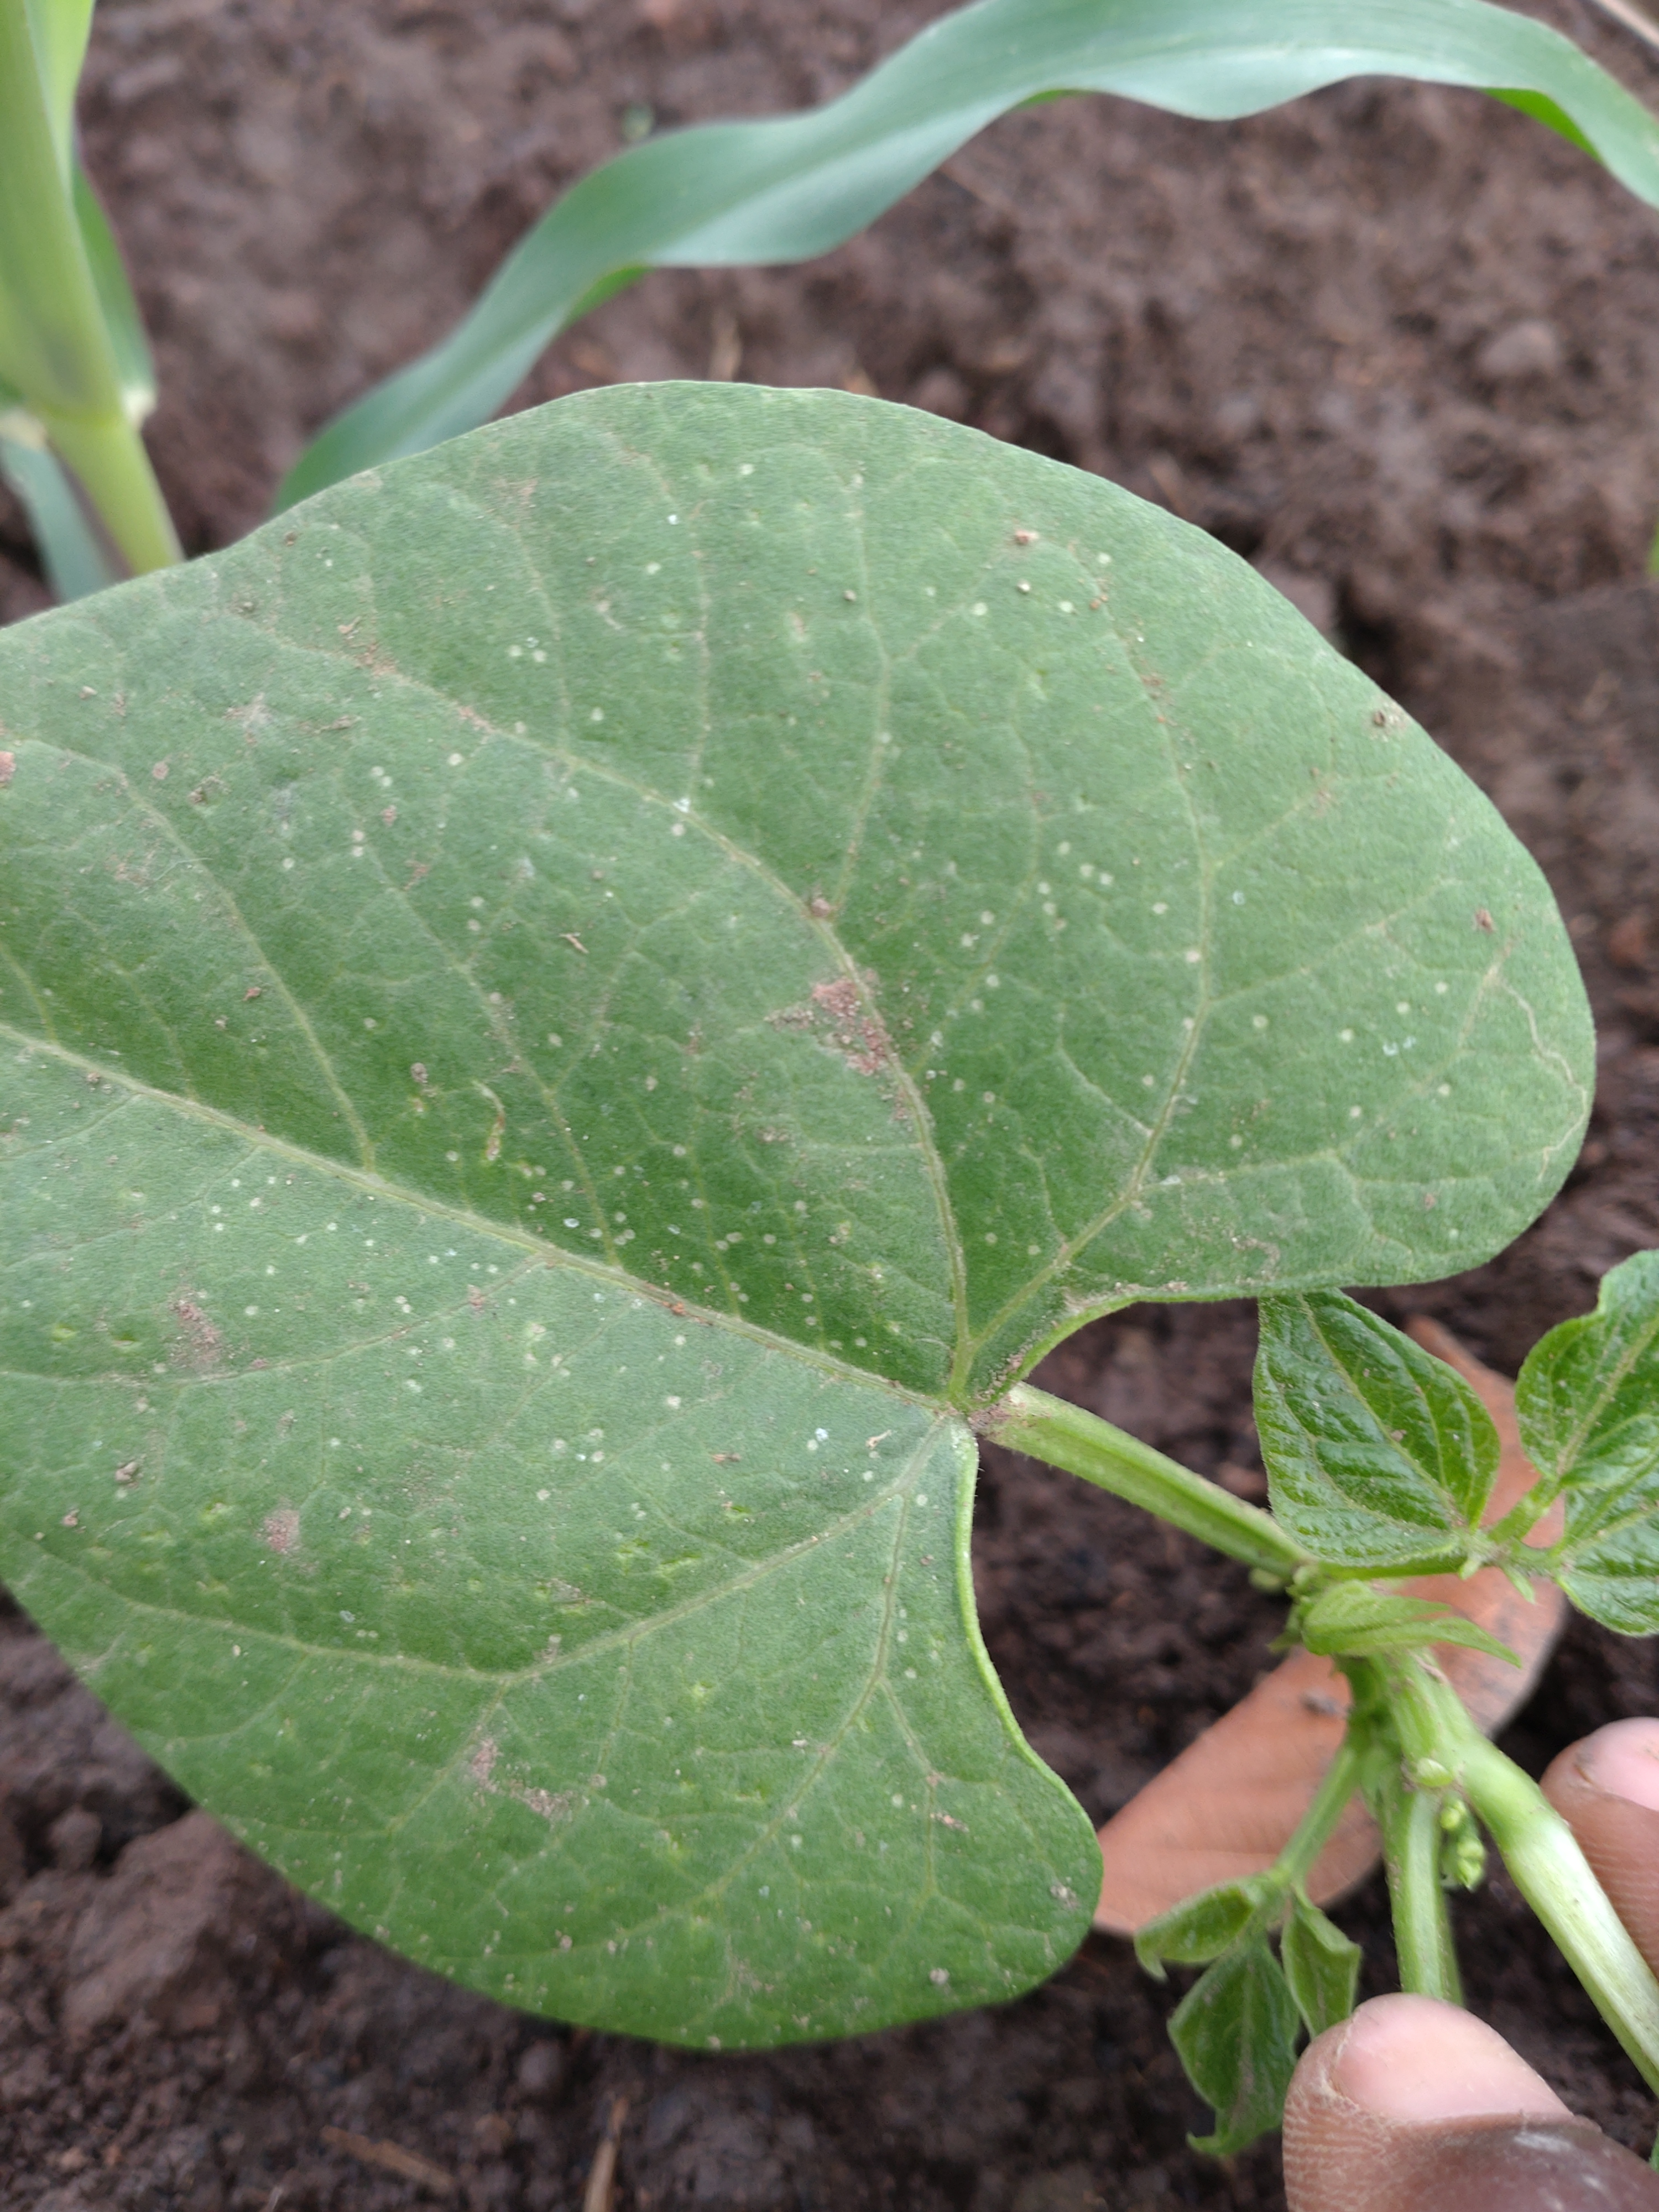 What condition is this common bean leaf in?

healthy
